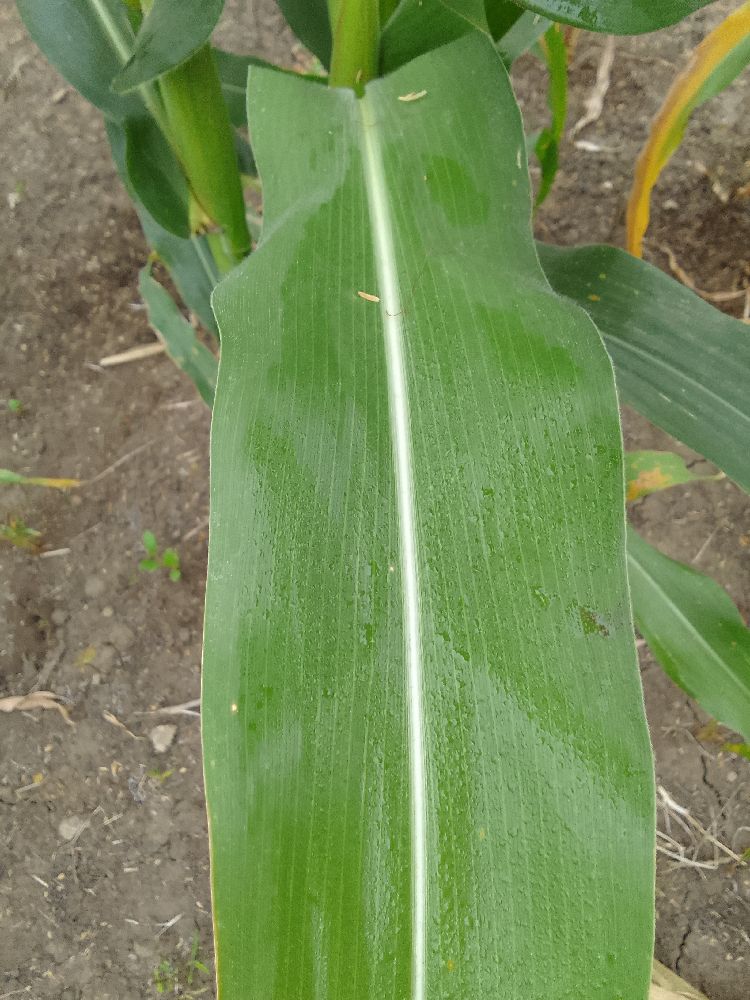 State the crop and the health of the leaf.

maize, healthy
